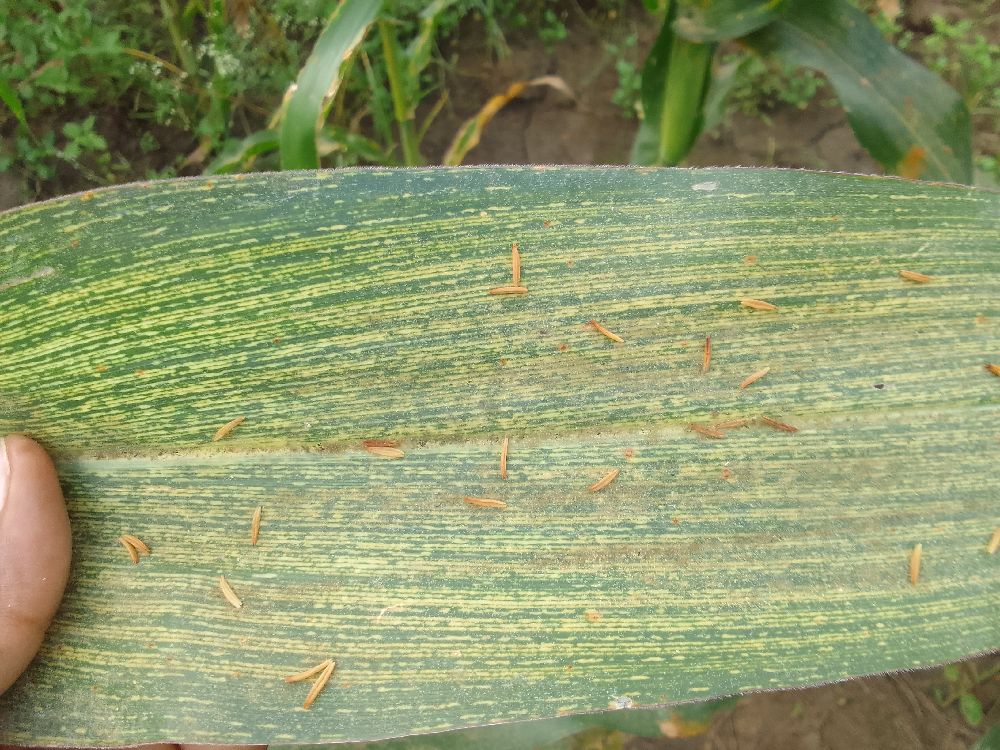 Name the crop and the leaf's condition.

maize, maize streak virus
